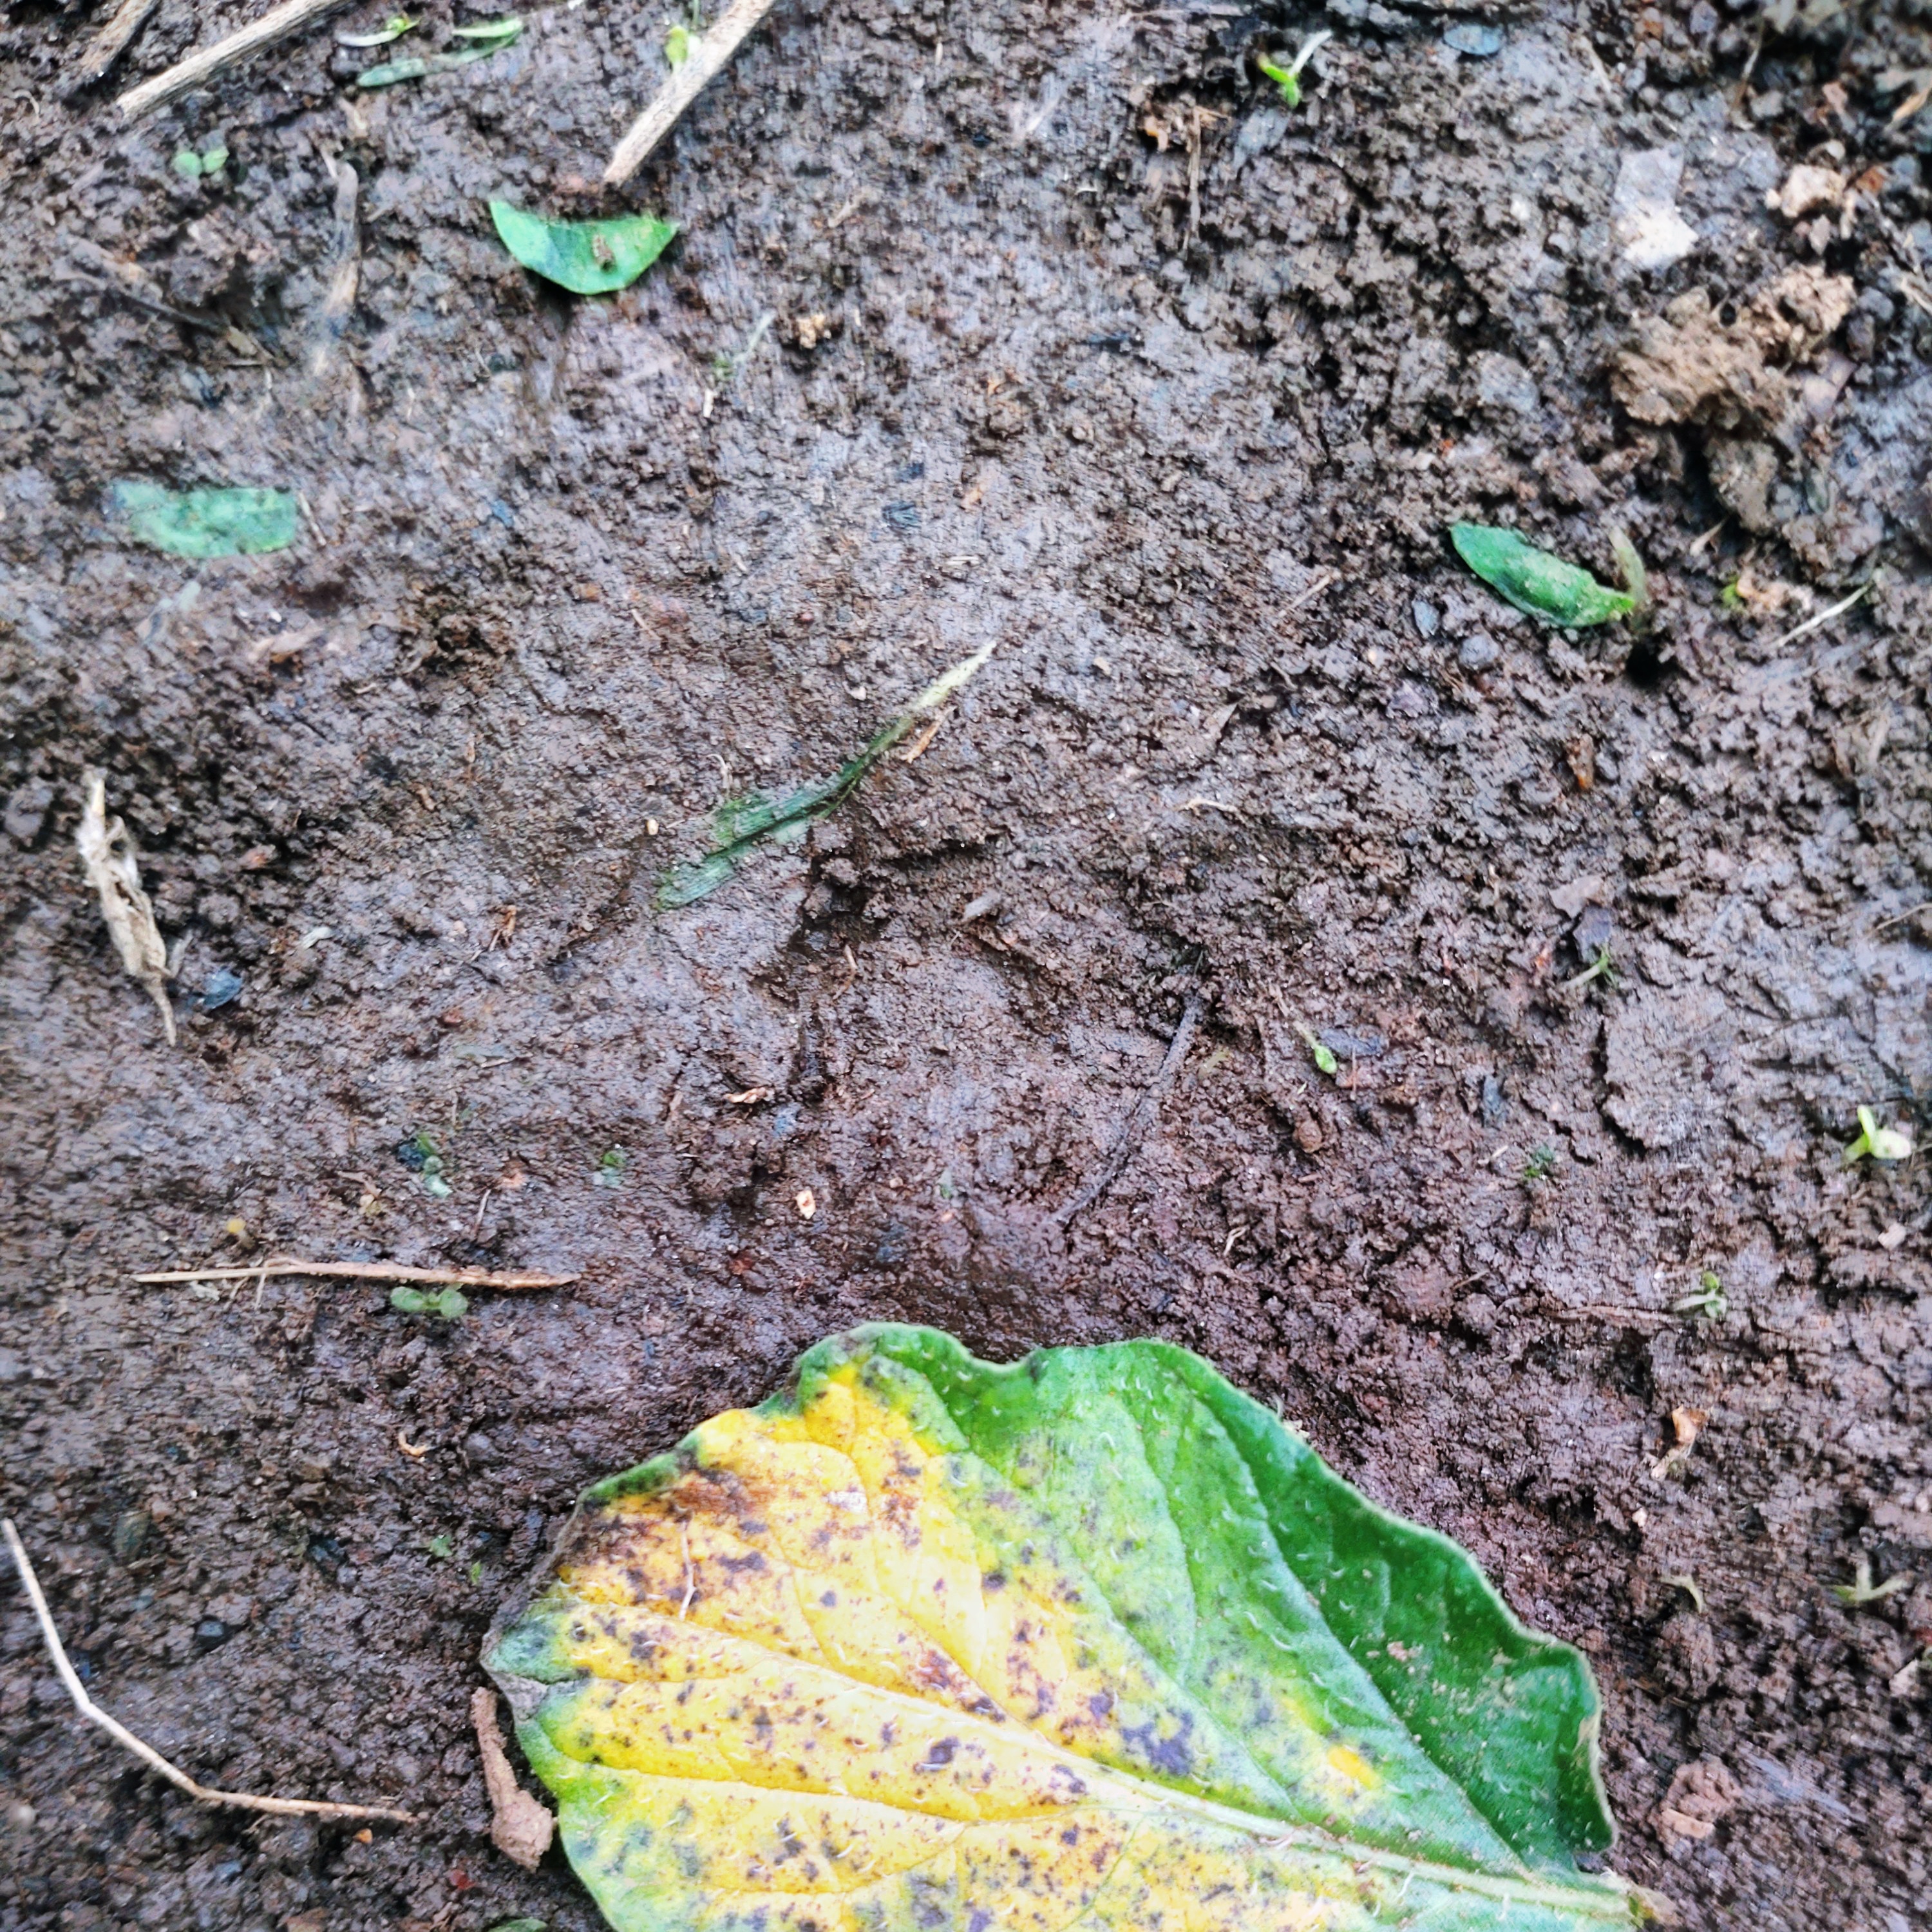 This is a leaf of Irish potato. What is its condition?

late blight
